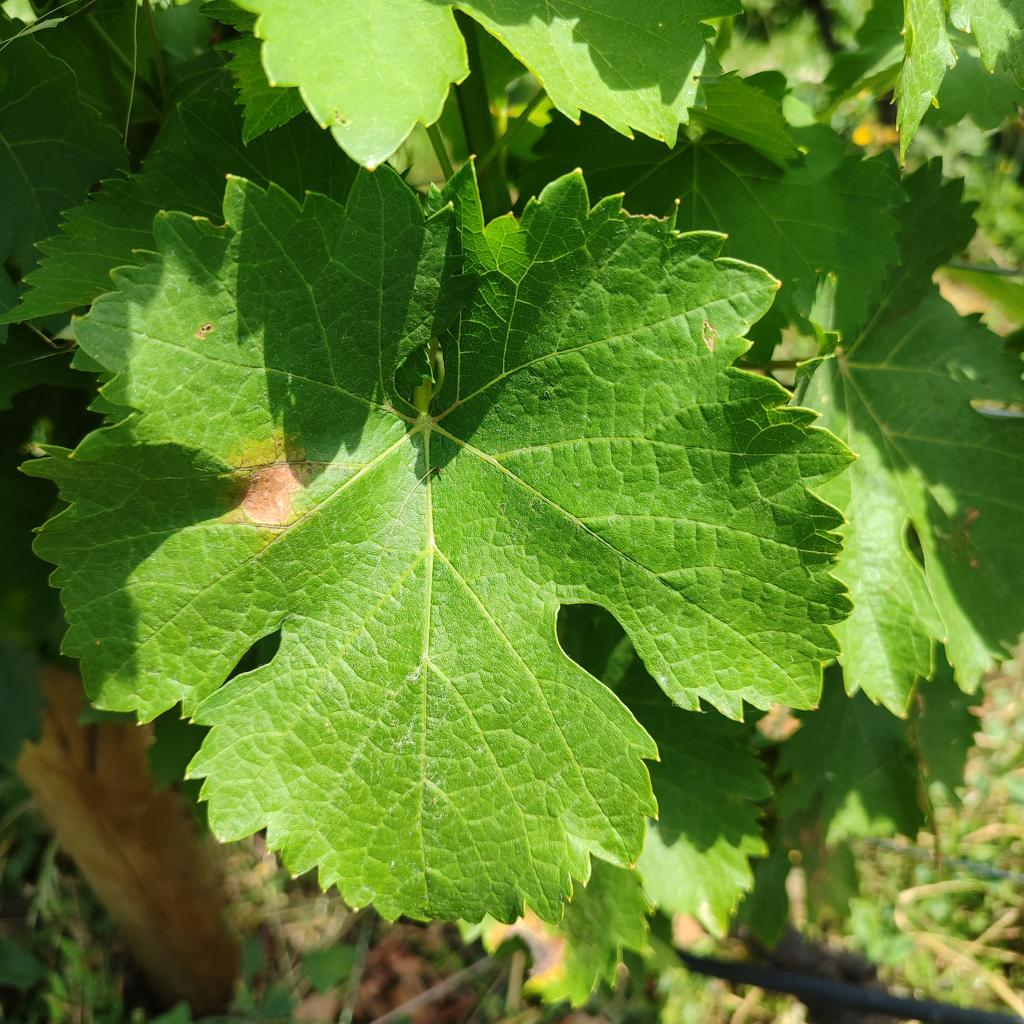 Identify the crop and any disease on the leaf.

grapevine, downy mildew
